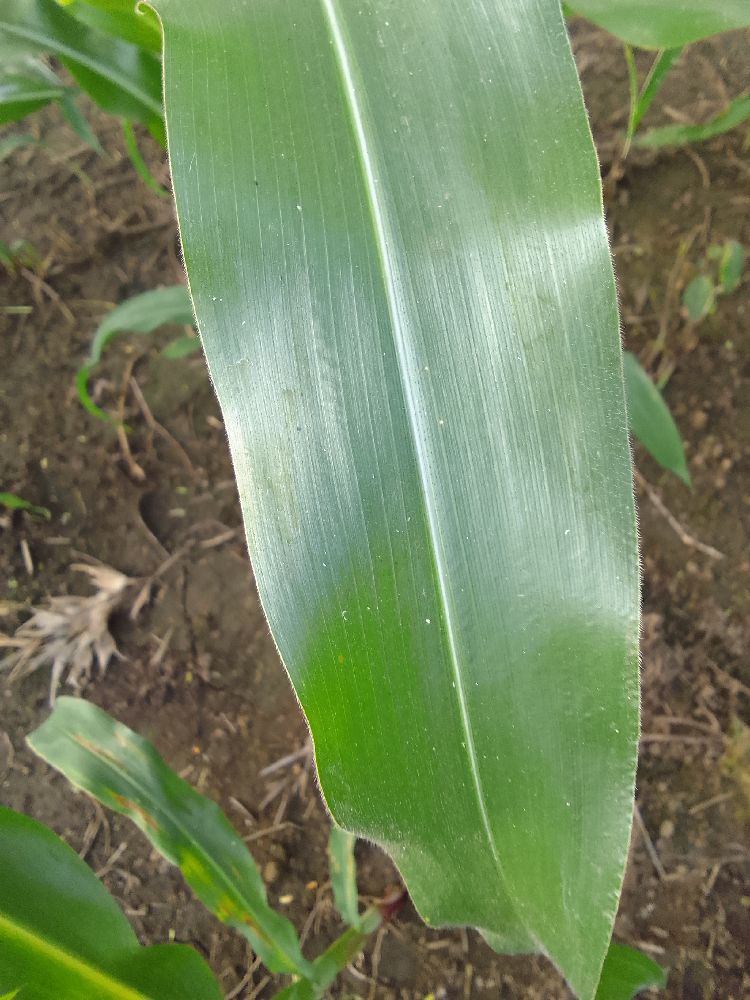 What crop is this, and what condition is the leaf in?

maize, healthy
